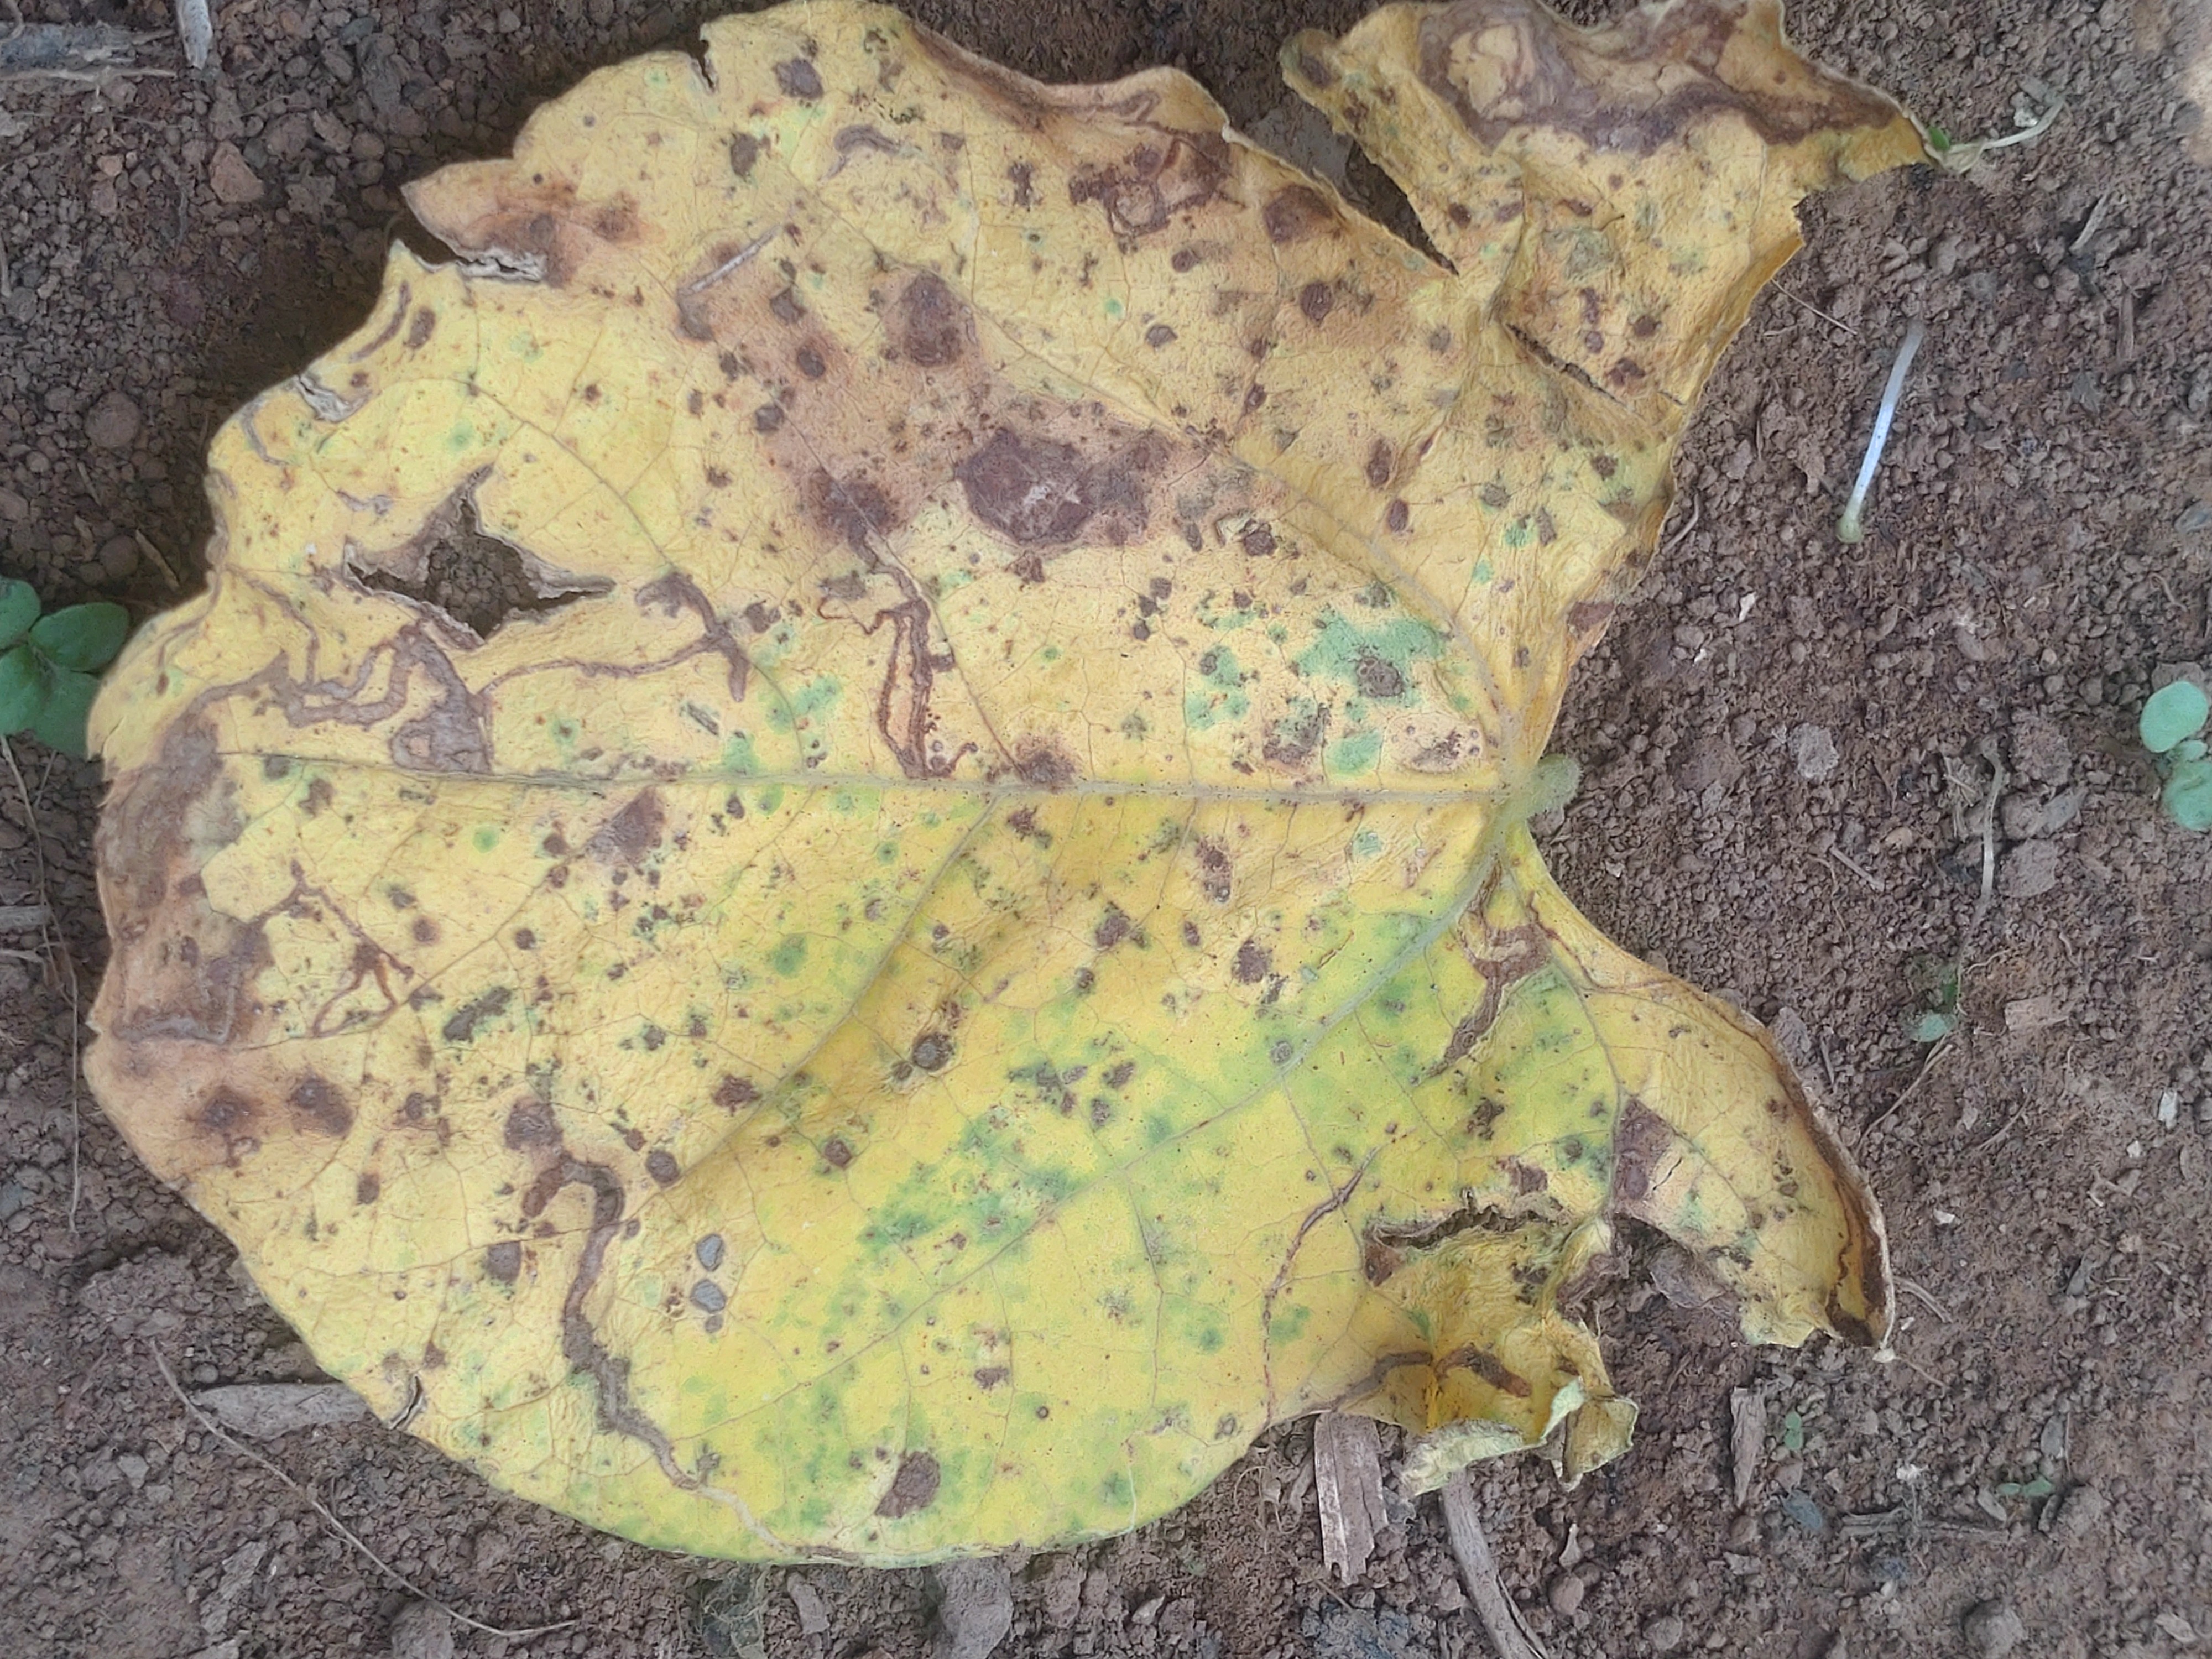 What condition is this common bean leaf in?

anthracnose
